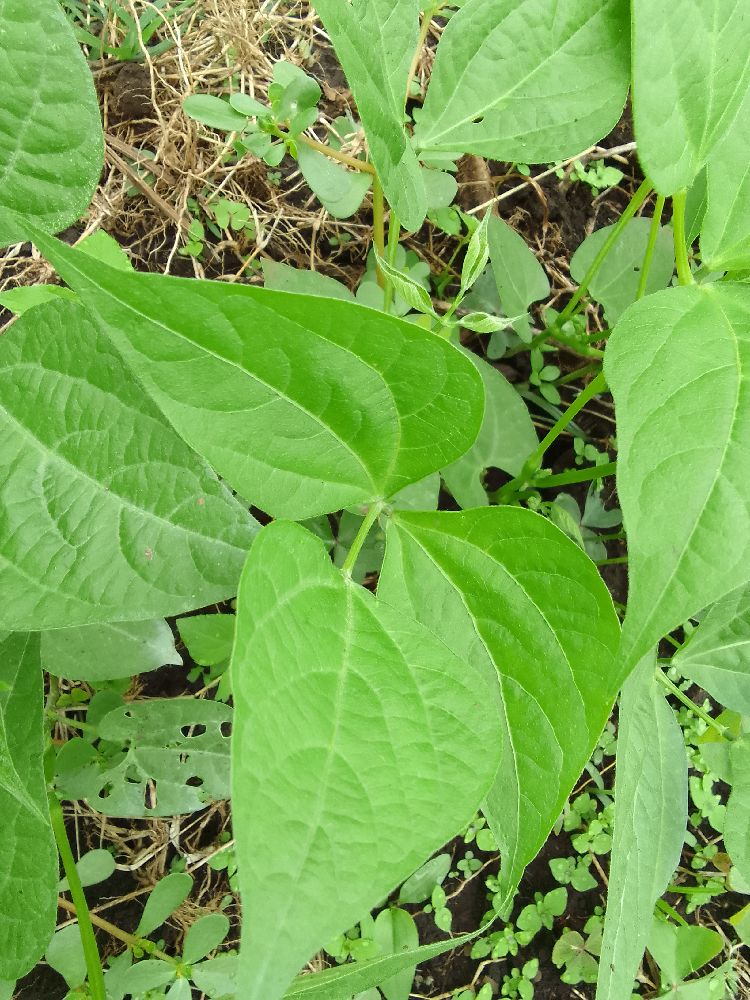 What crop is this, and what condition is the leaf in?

common bean, healthy
